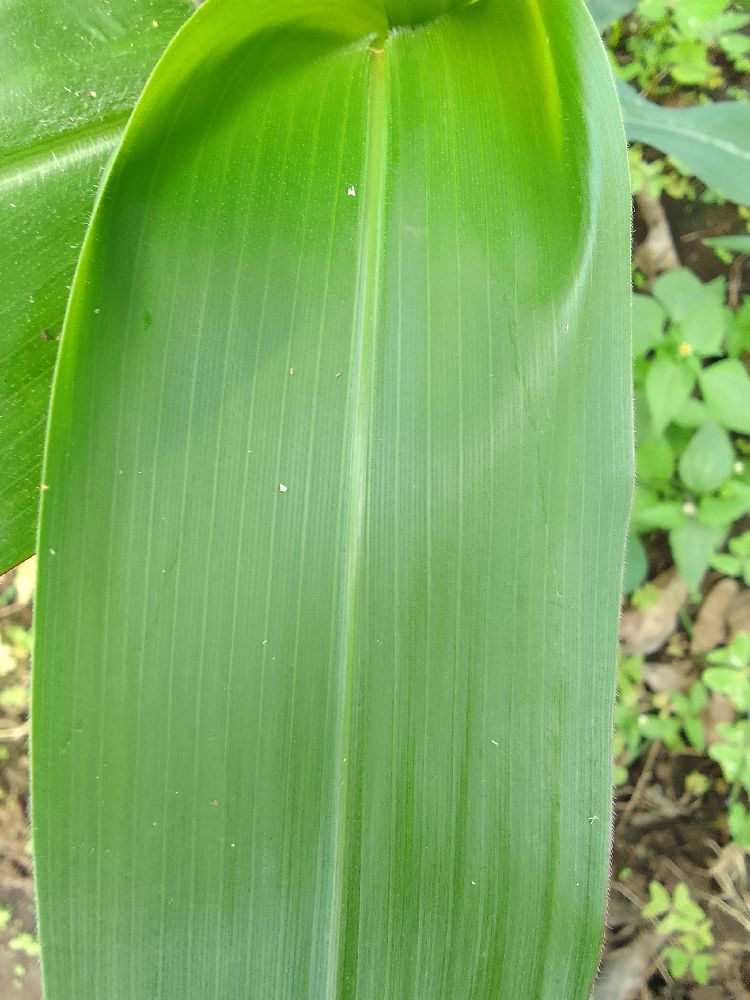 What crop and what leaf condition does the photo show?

maize, healthy
